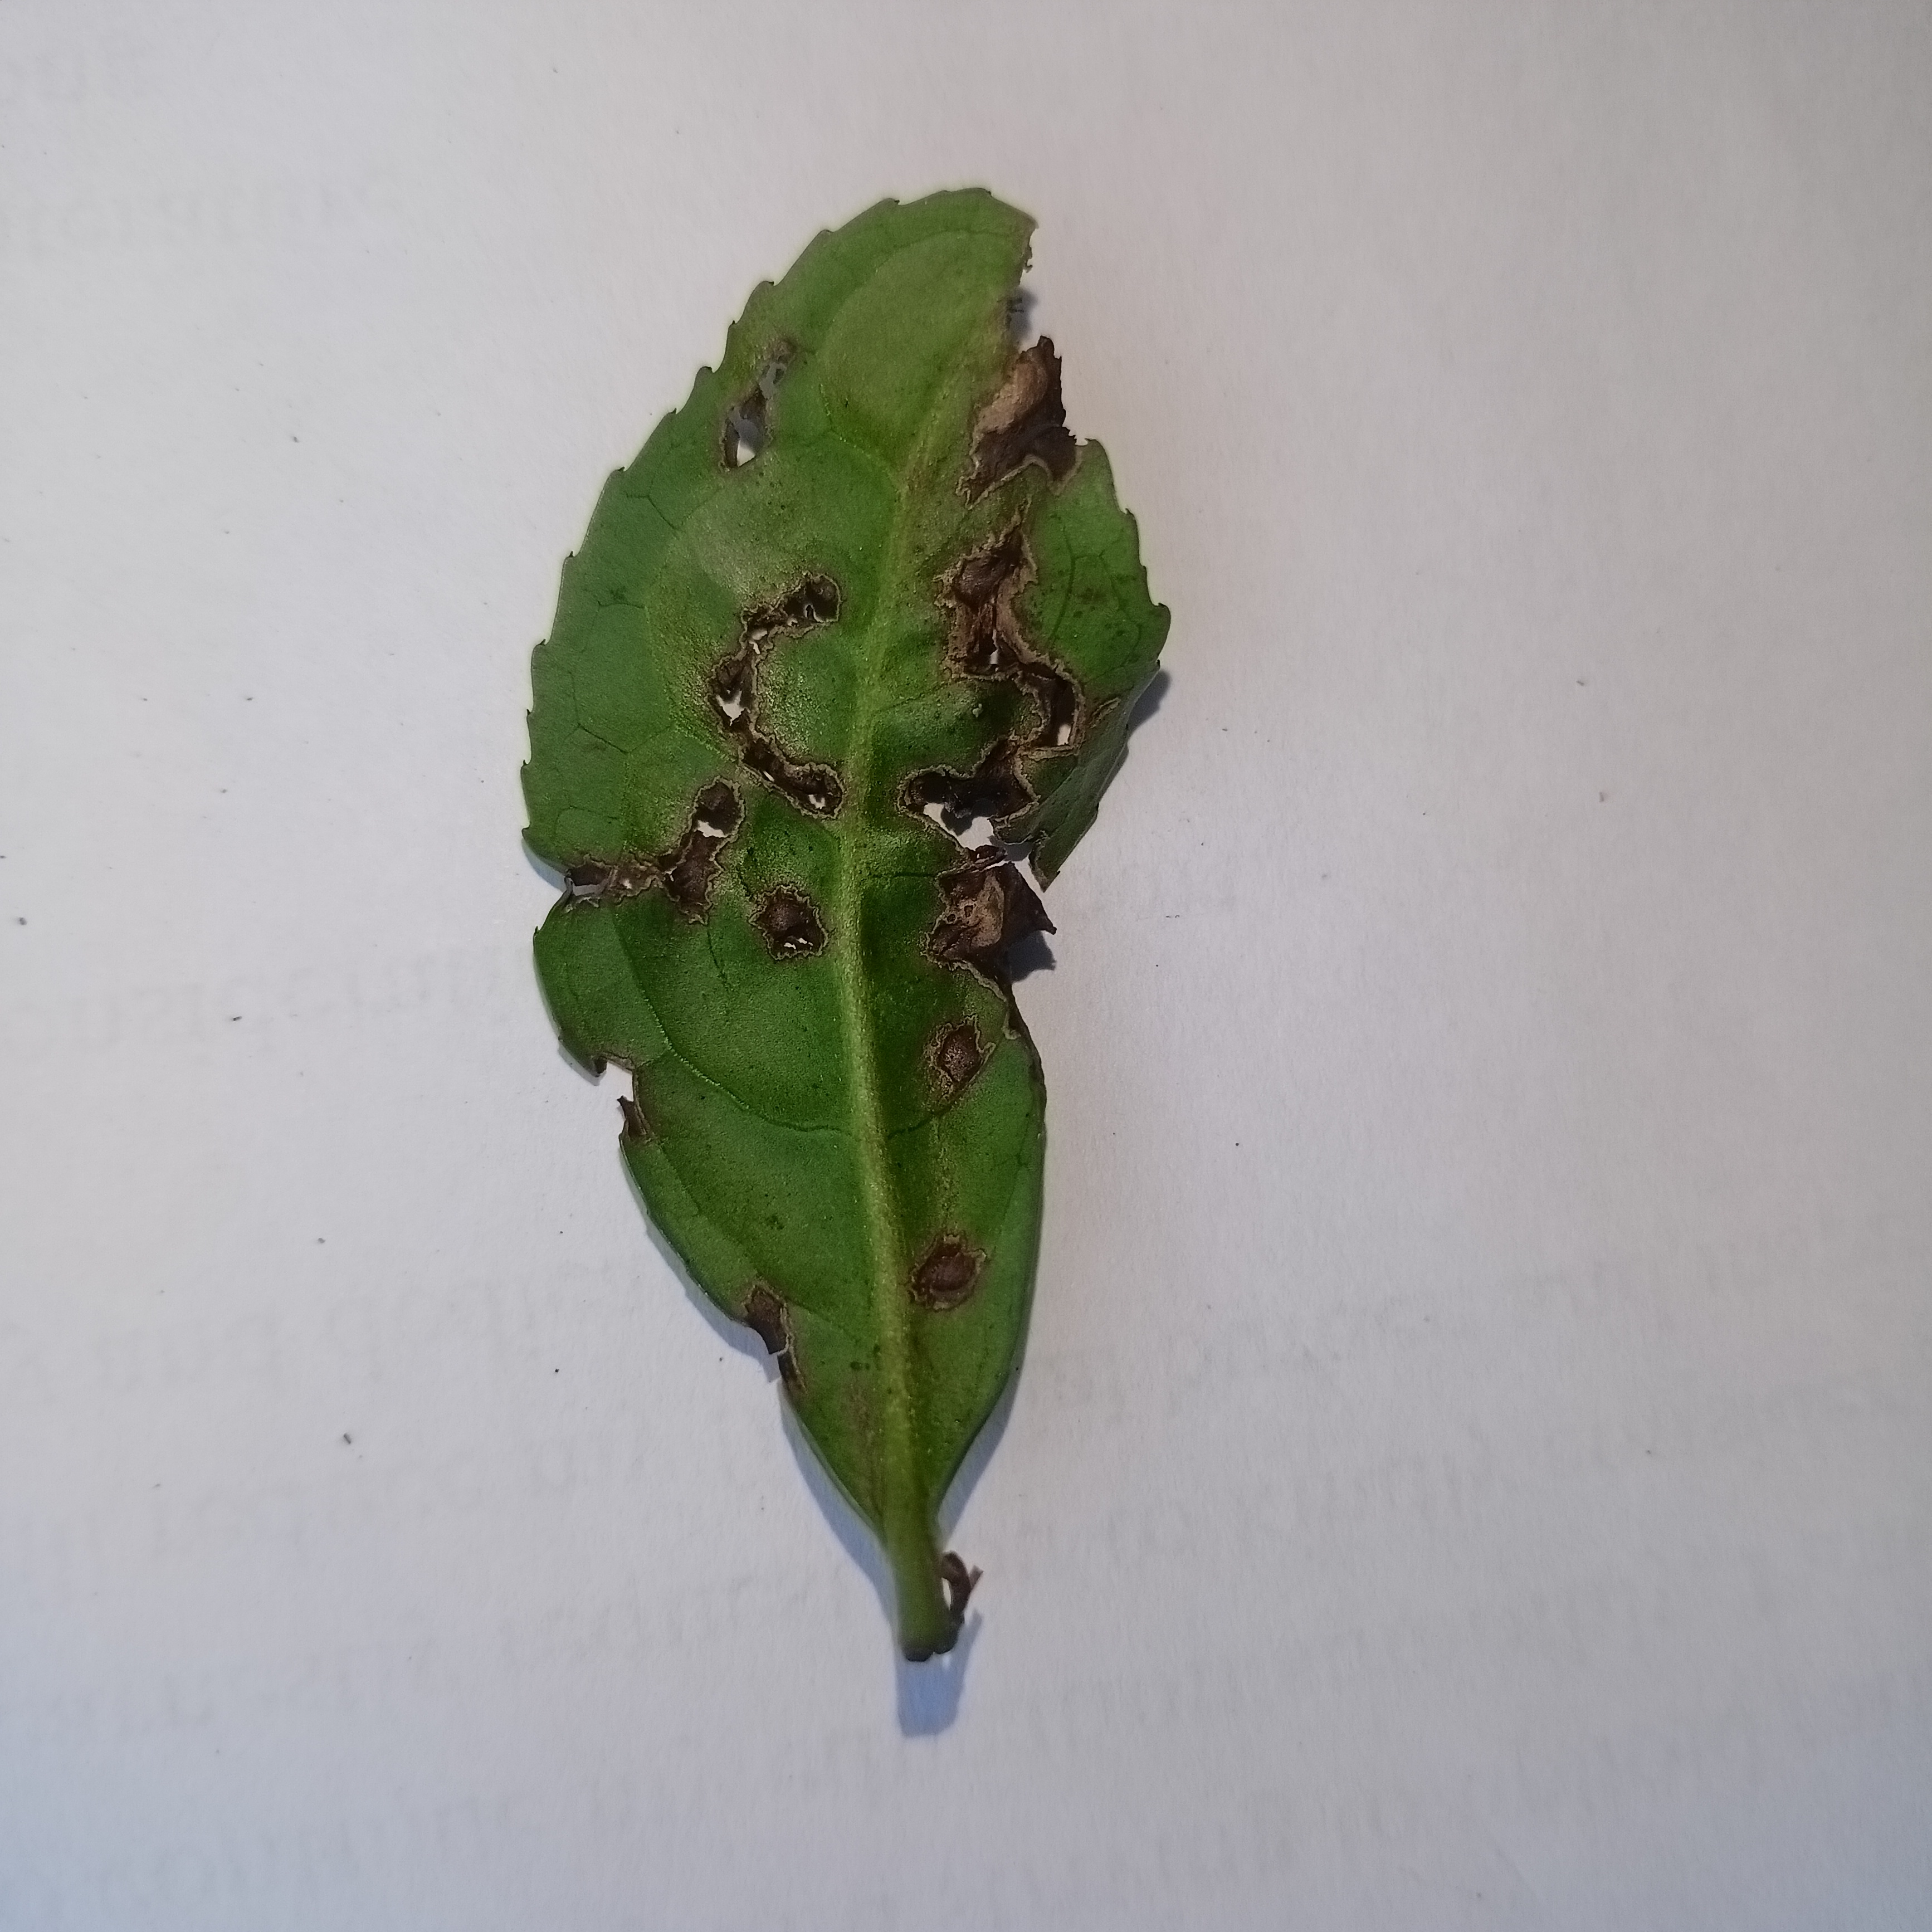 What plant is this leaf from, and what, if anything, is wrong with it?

tea, helopeltis
